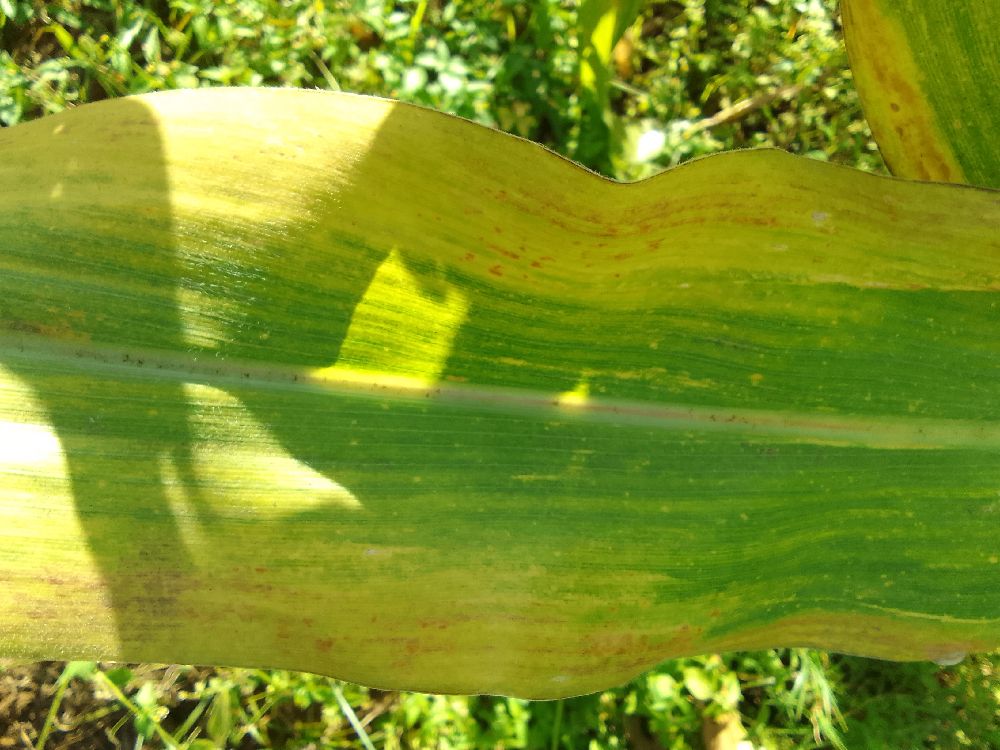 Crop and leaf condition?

maize, maize lethal necrosis
